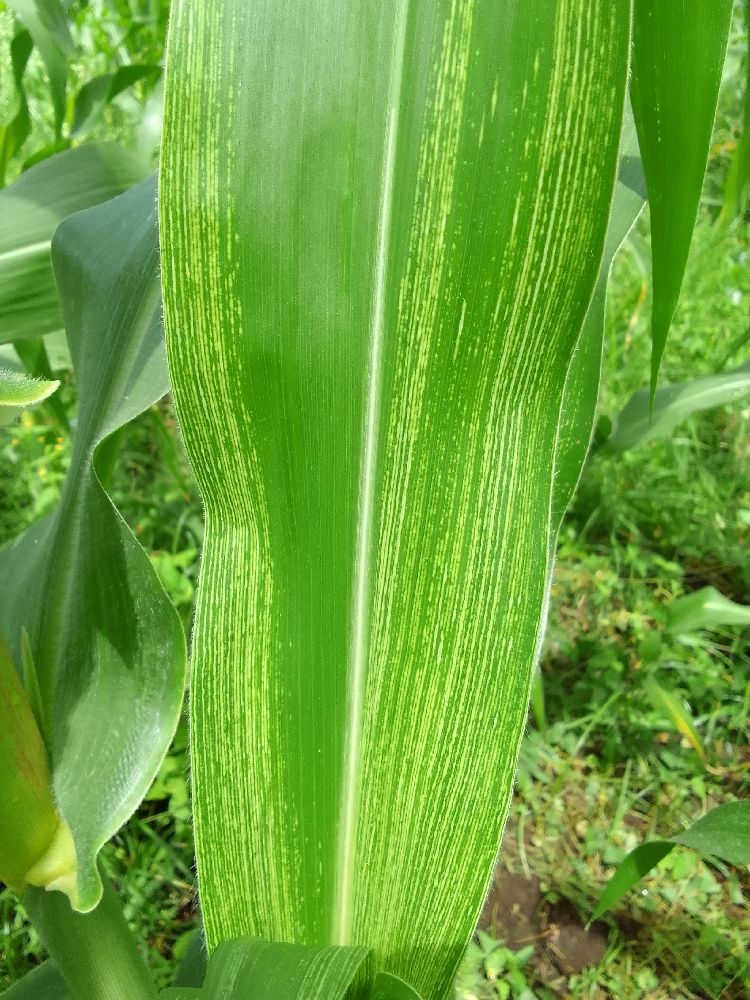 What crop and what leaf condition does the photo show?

maize, maize streak virus
